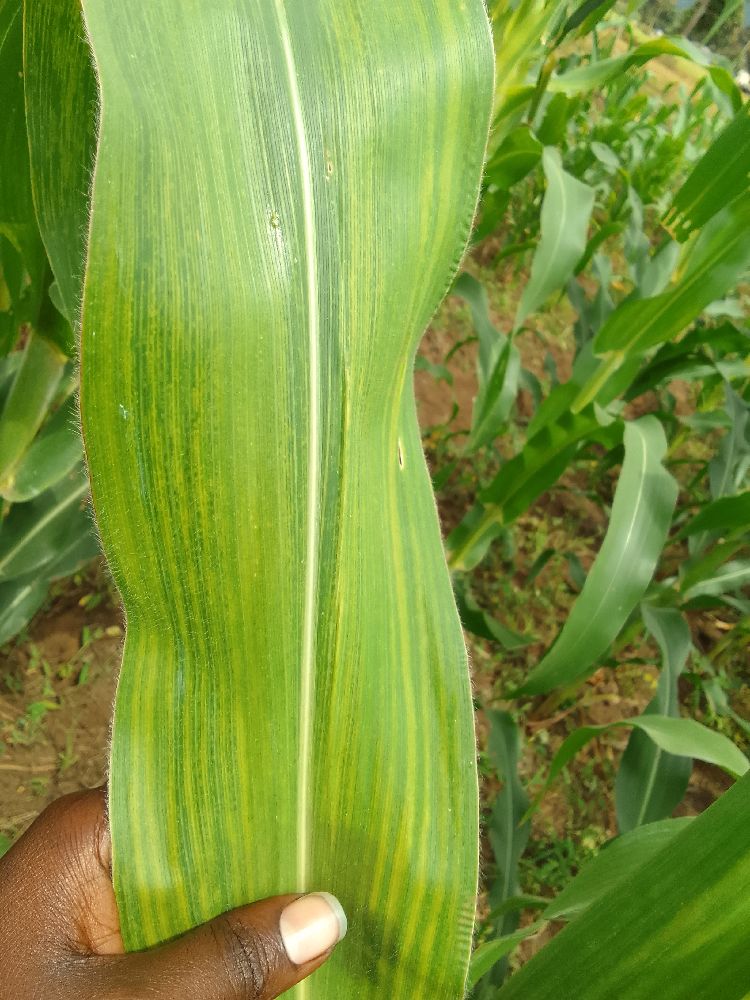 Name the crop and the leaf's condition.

maize, maize lethal necrosis
